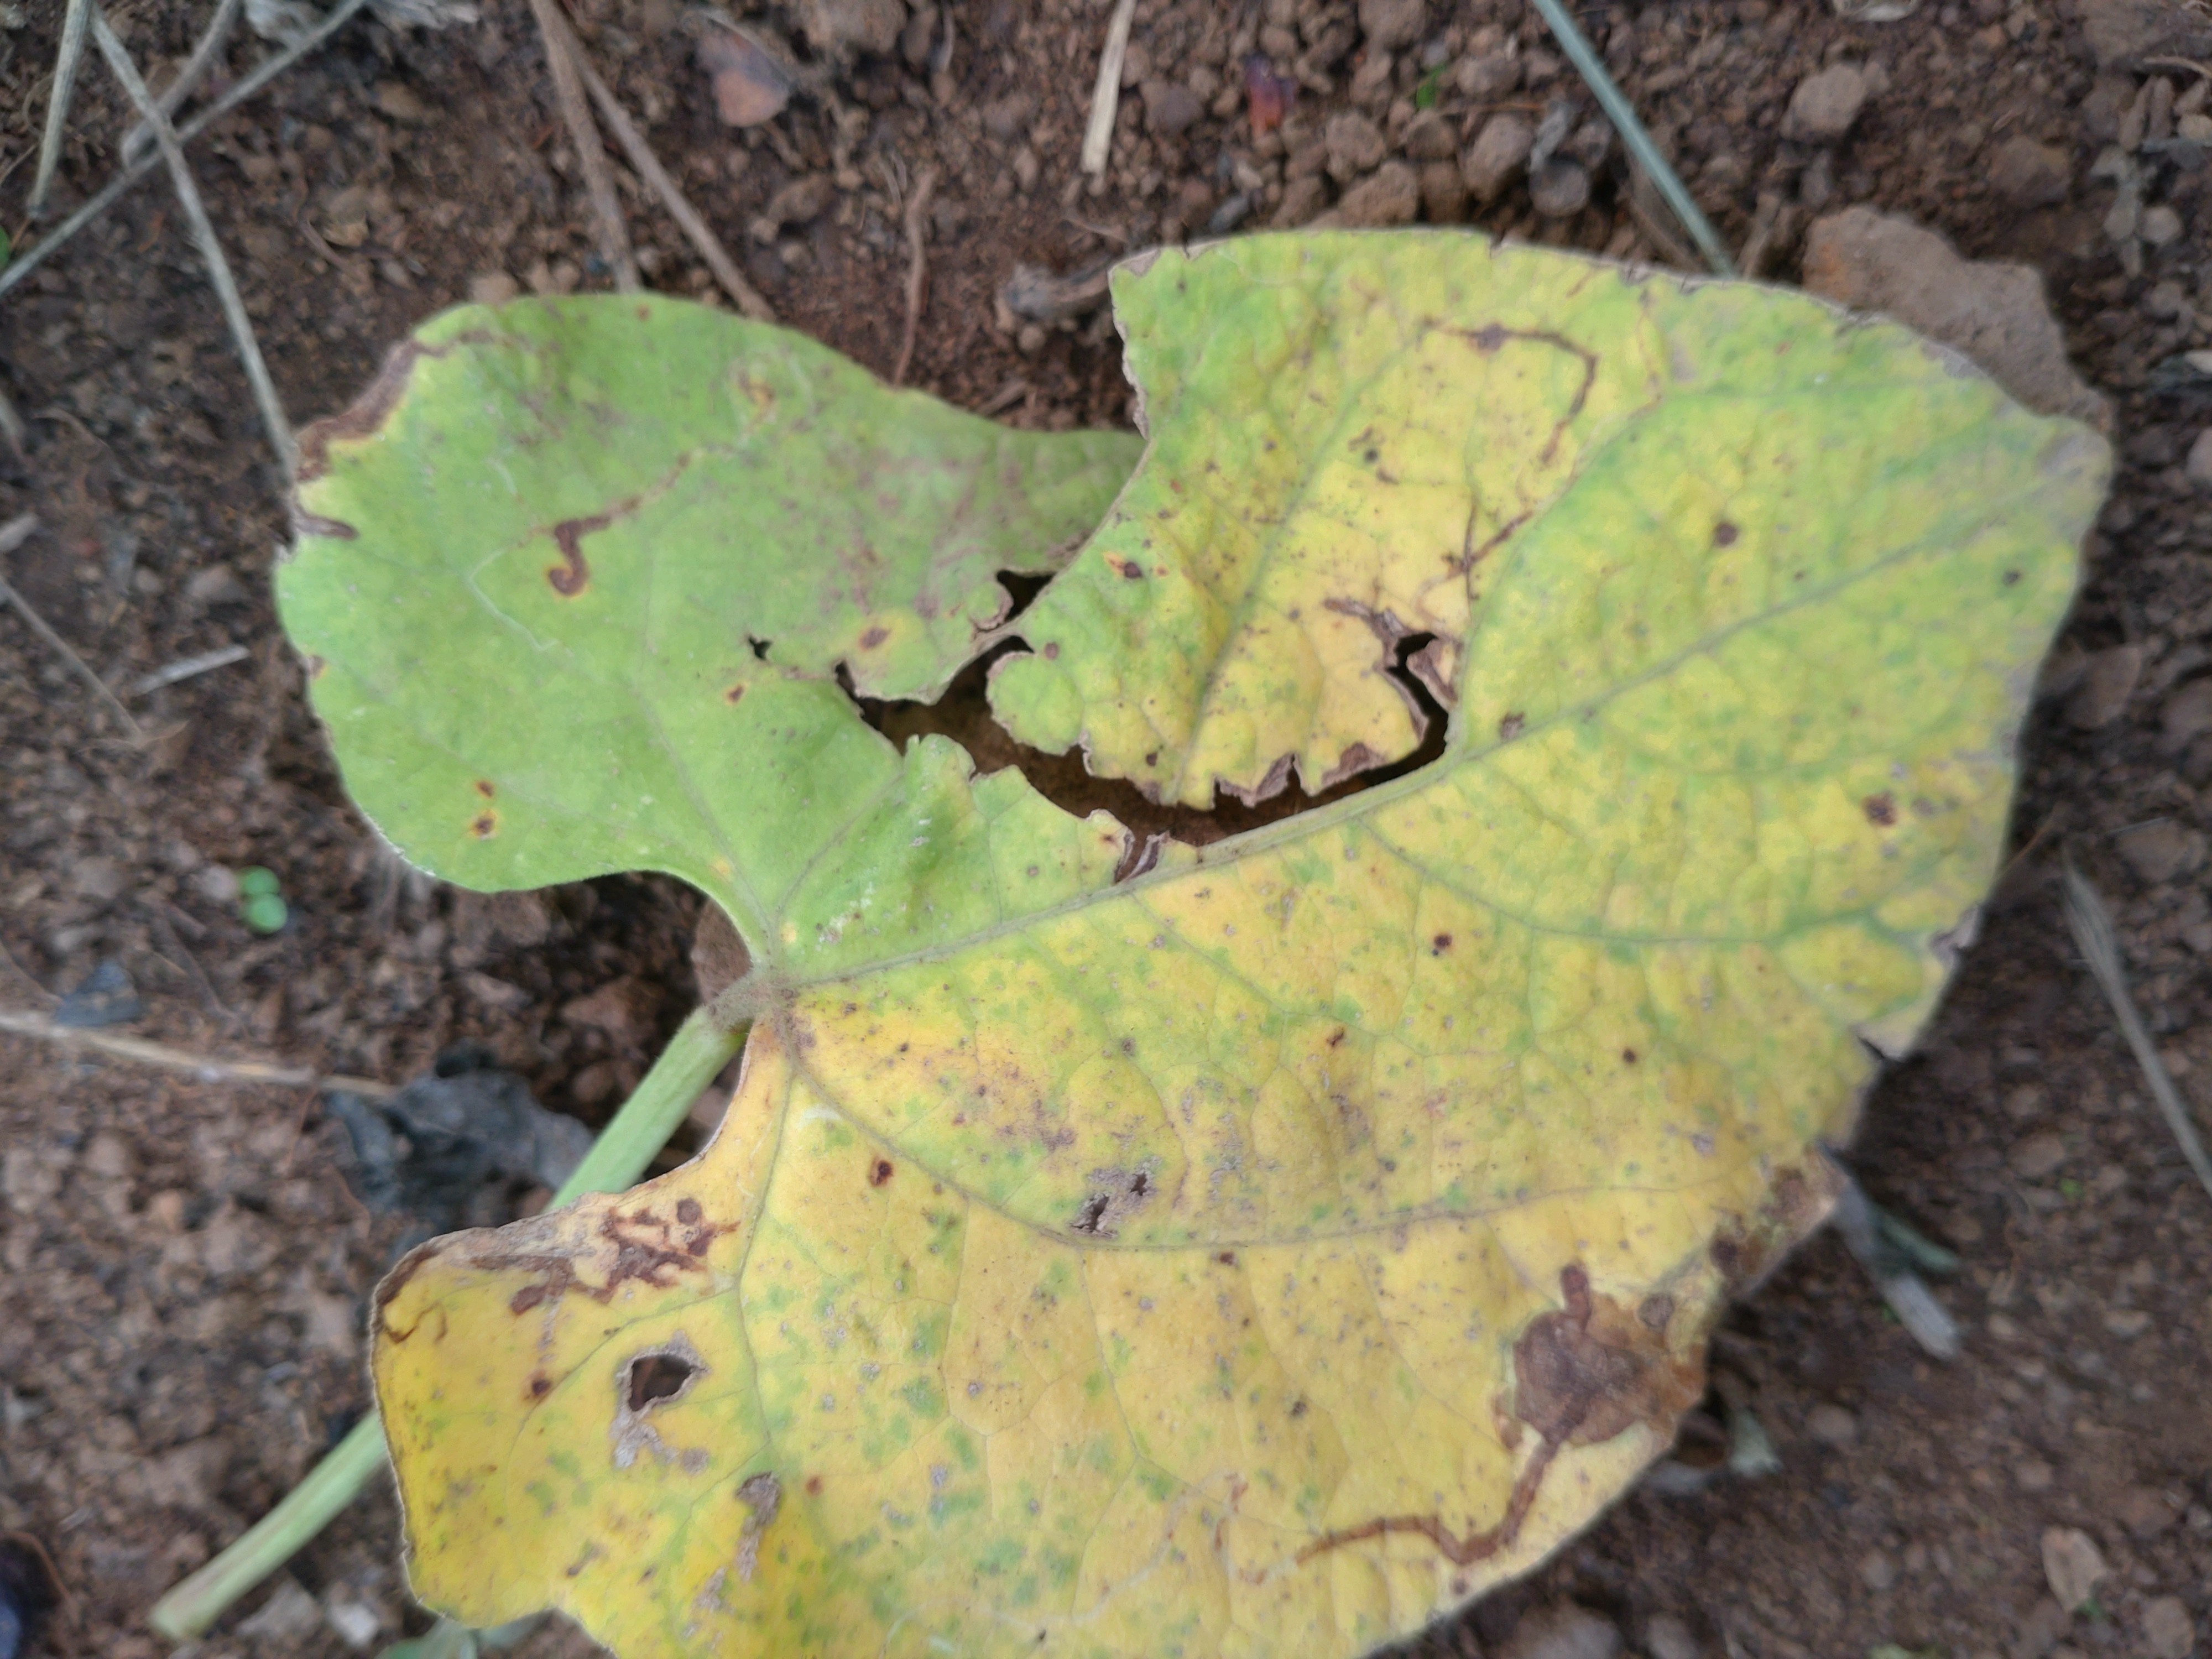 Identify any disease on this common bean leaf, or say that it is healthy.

rust
